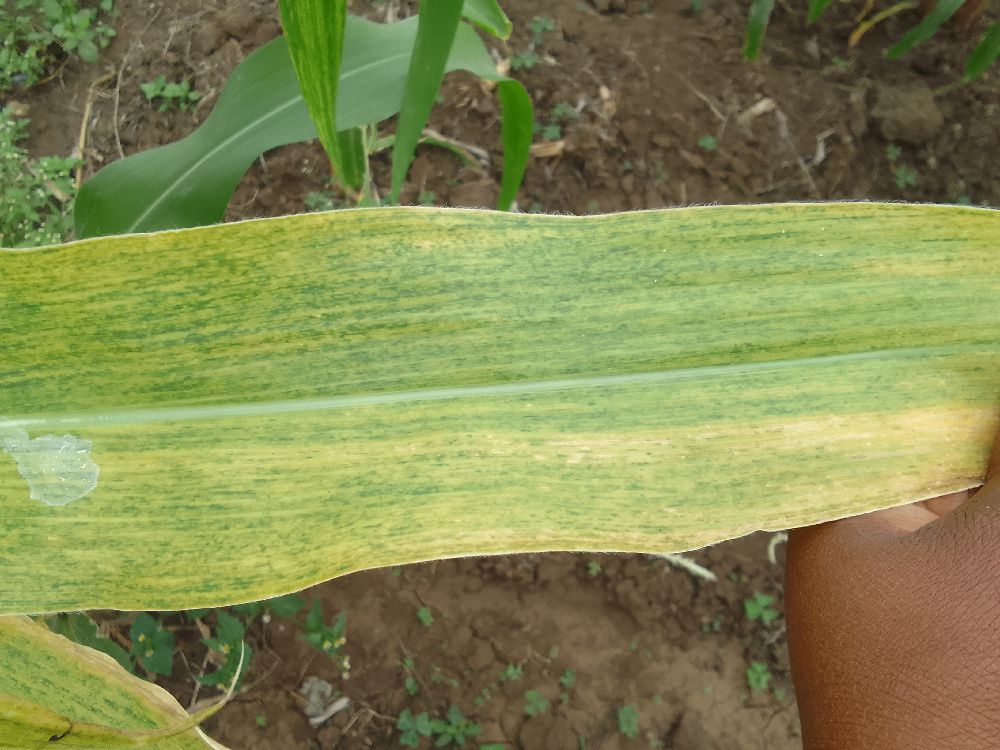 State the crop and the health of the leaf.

maize, maize lethal necrosis
